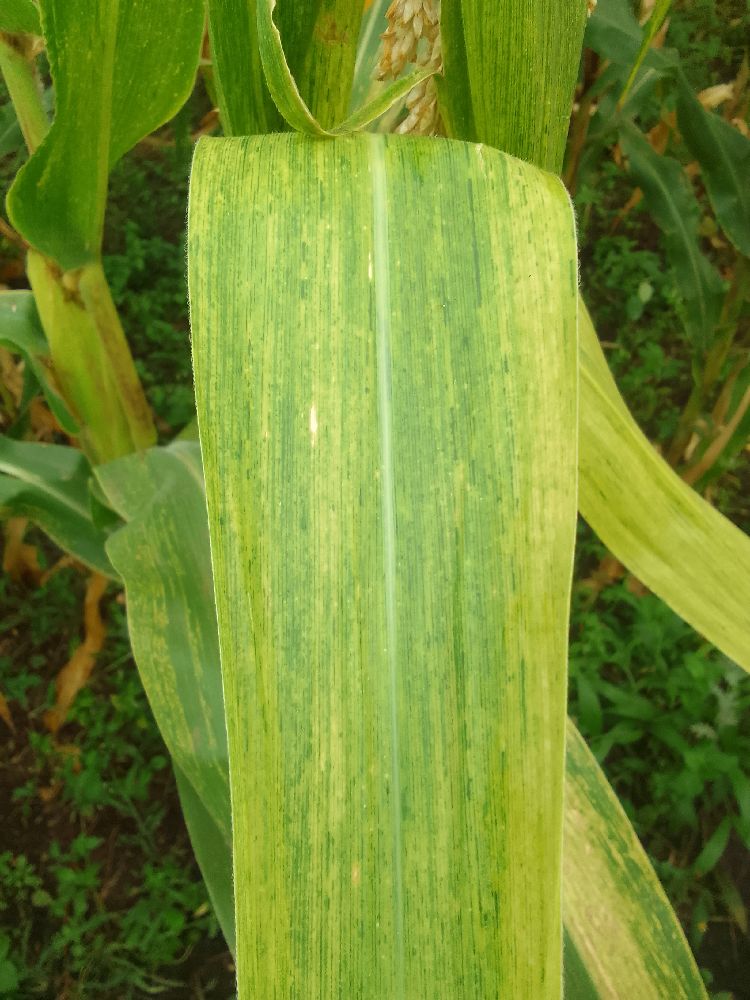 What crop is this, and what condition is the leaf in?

maize, maize lethal necrosis
